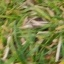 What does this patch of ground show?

grass
